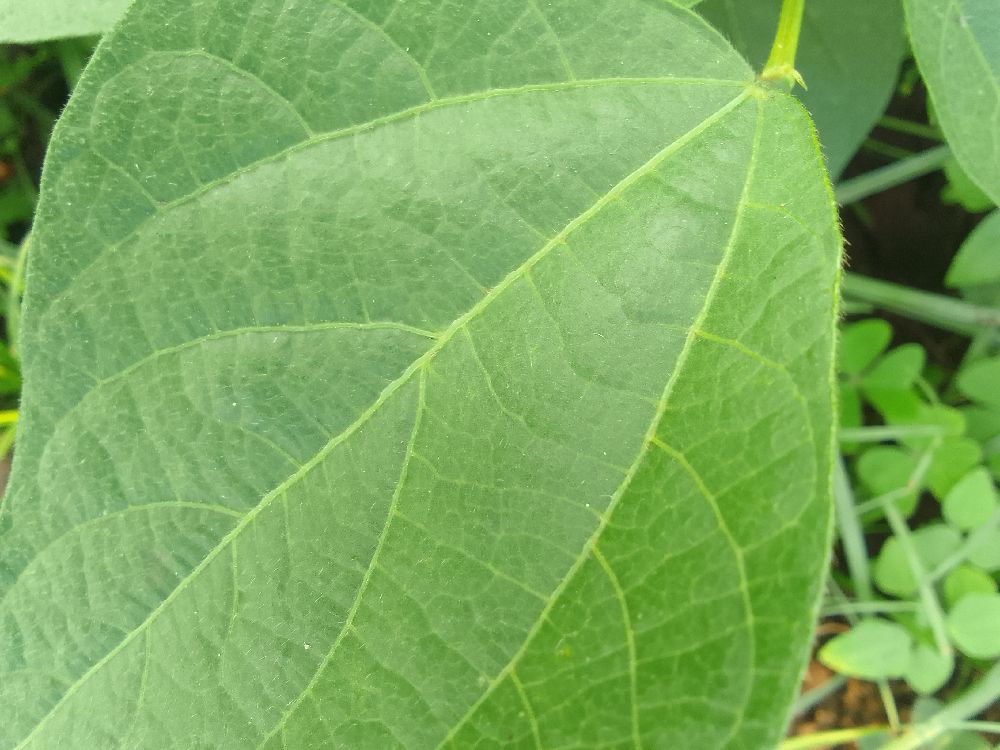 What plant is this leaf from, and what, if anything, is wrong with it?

common bean, healthy
